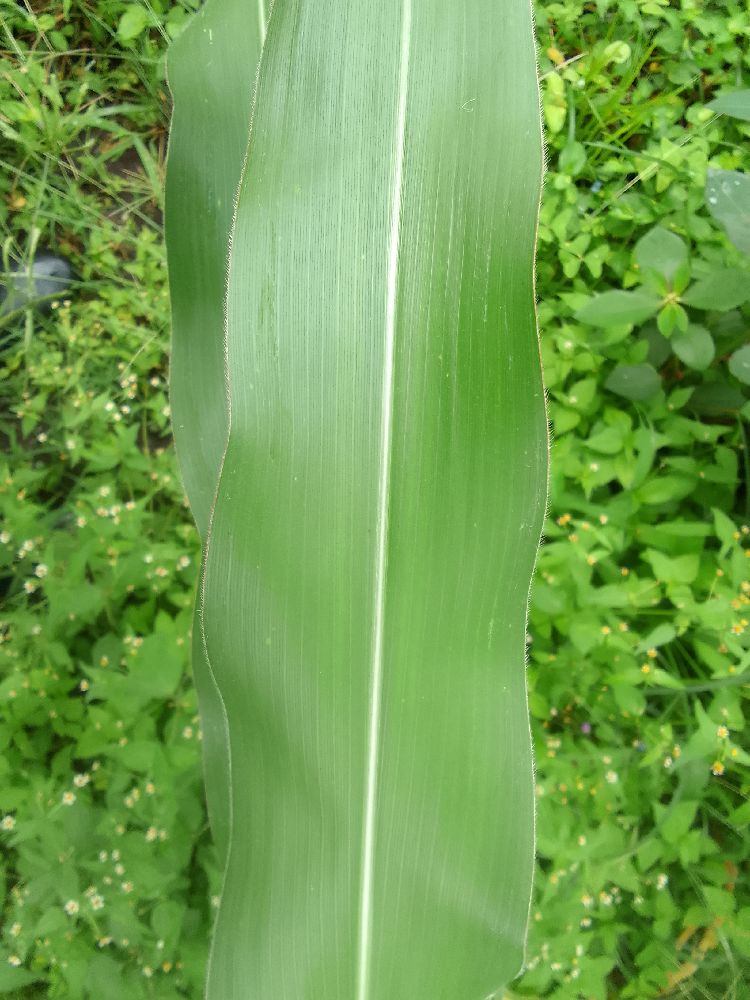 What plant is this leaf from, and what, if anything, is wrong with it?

maize, healthy
